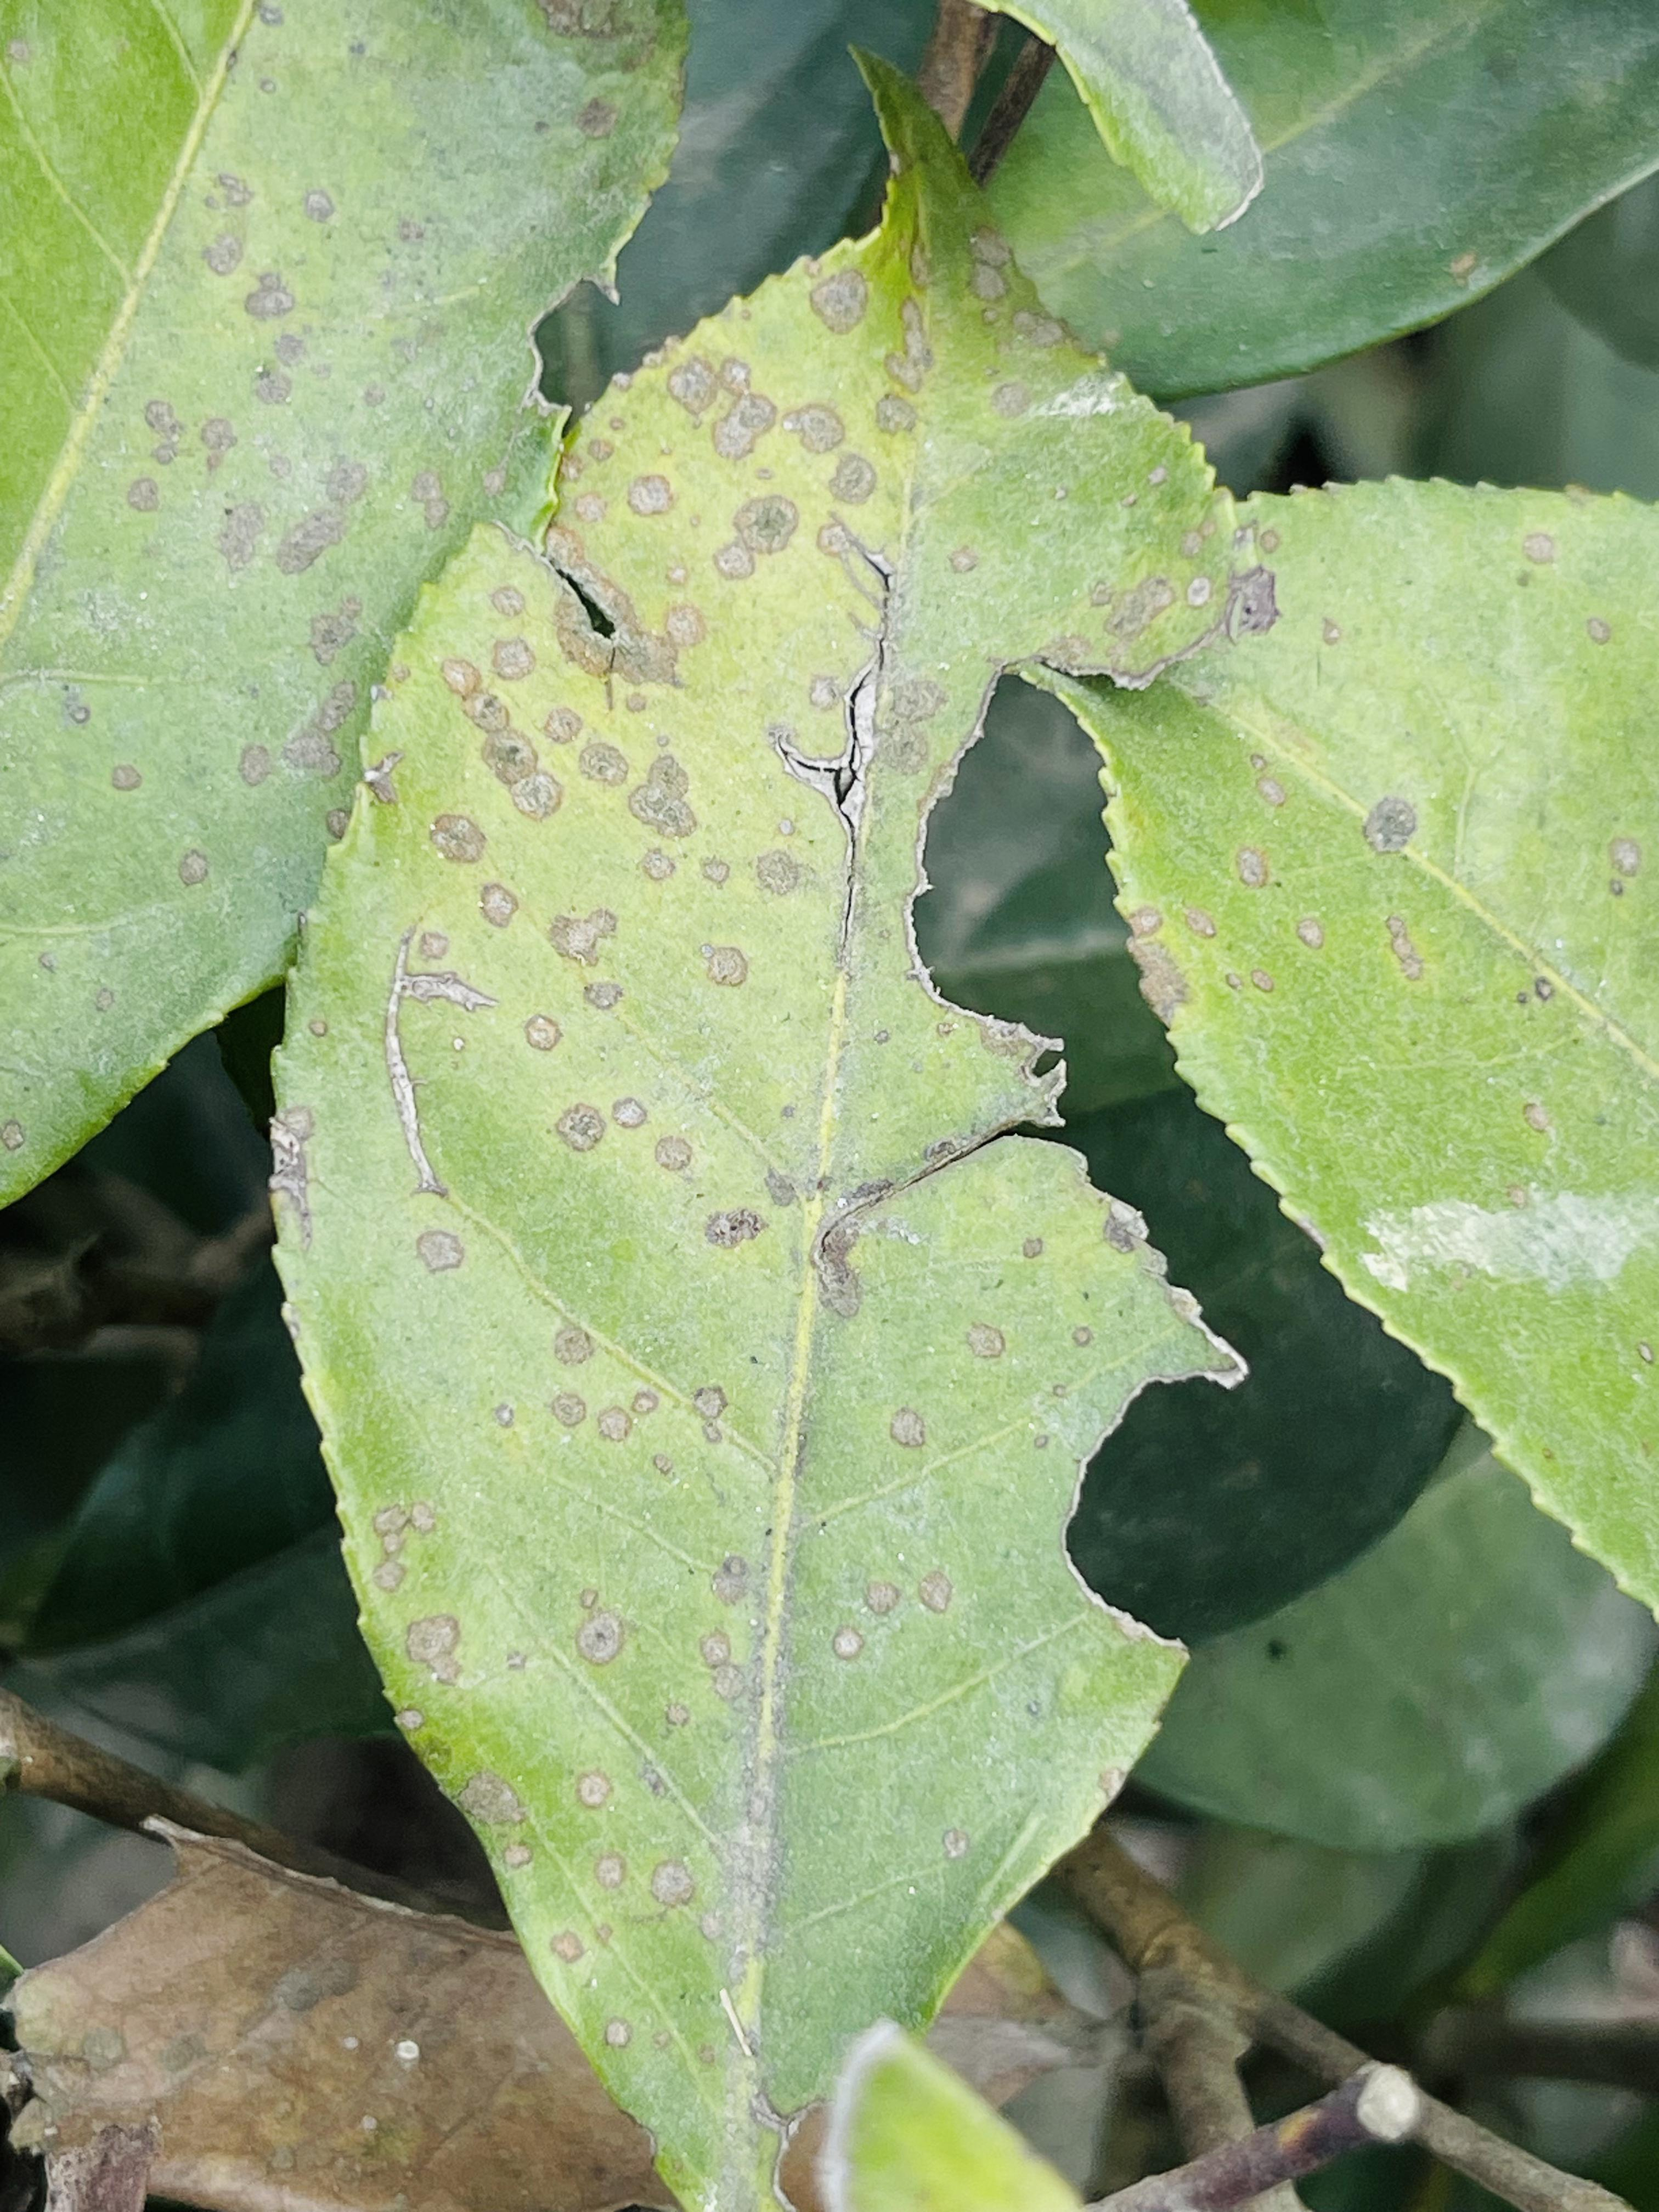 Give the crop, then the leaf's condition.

tea, red rust
